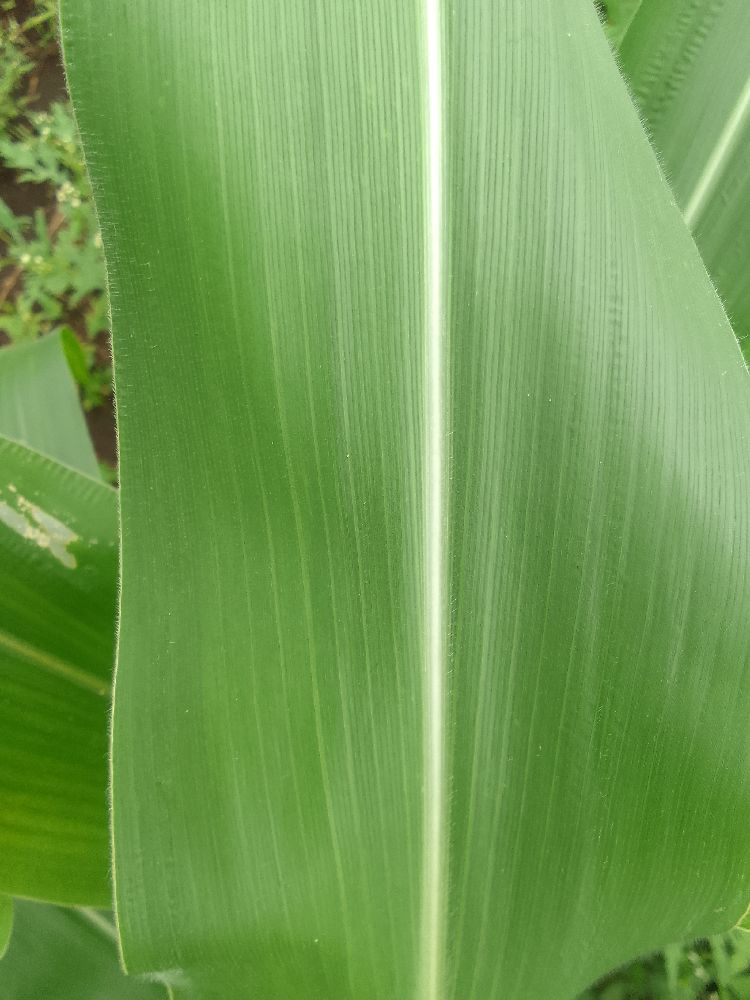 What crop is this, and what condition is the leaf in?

maize, healthy
